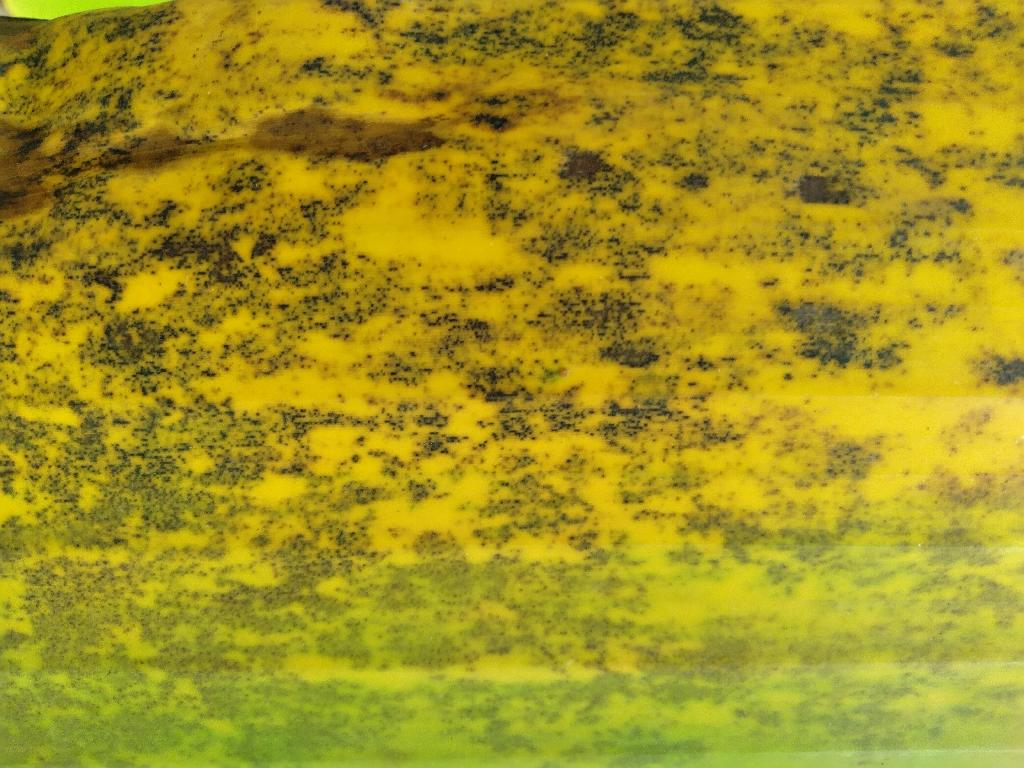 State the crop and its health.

banana, black sigatoka
